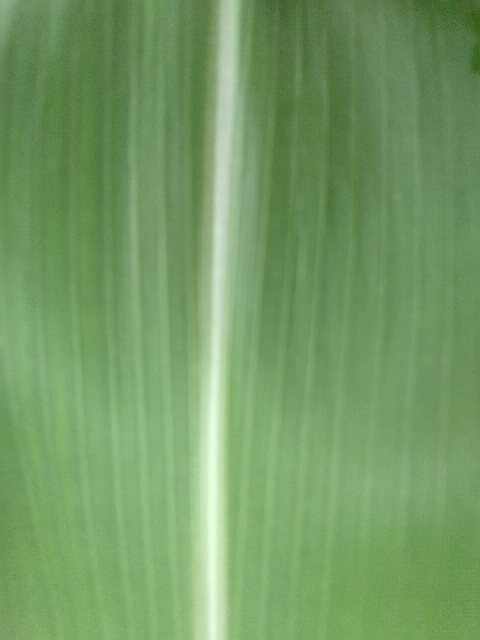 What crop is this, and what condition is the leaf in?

maize, healthy
